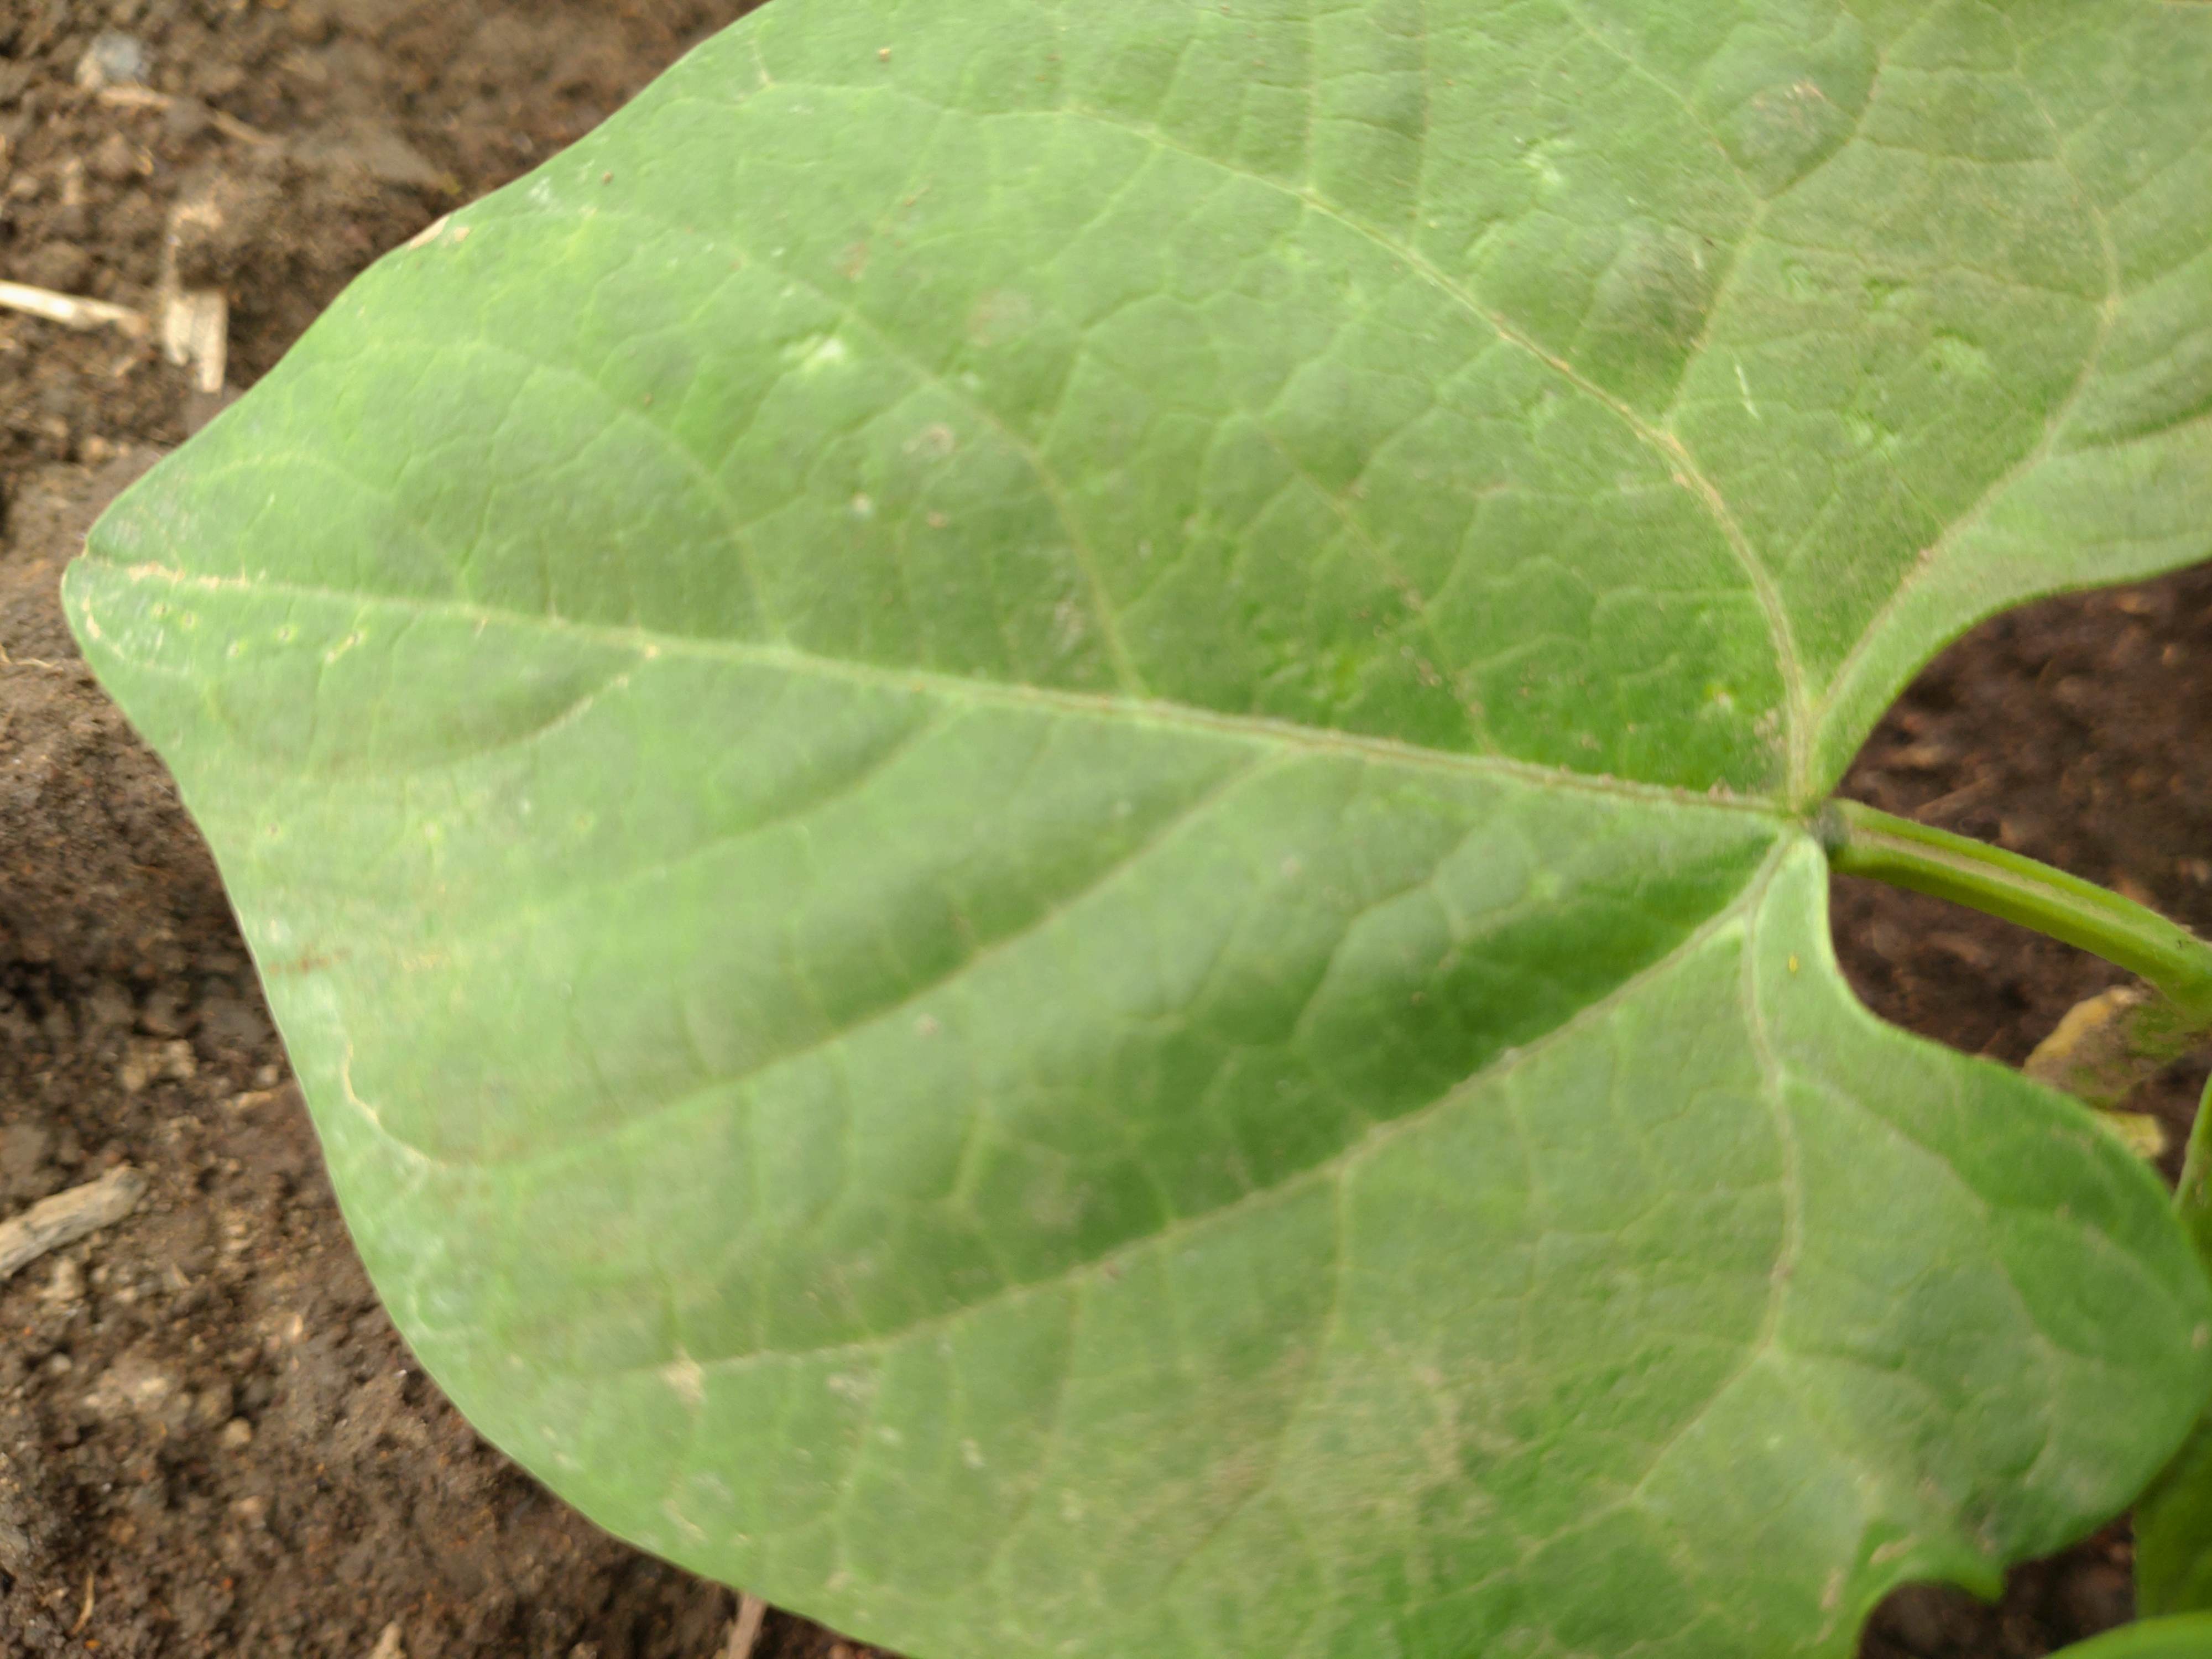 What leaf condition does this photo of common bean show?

healthy
